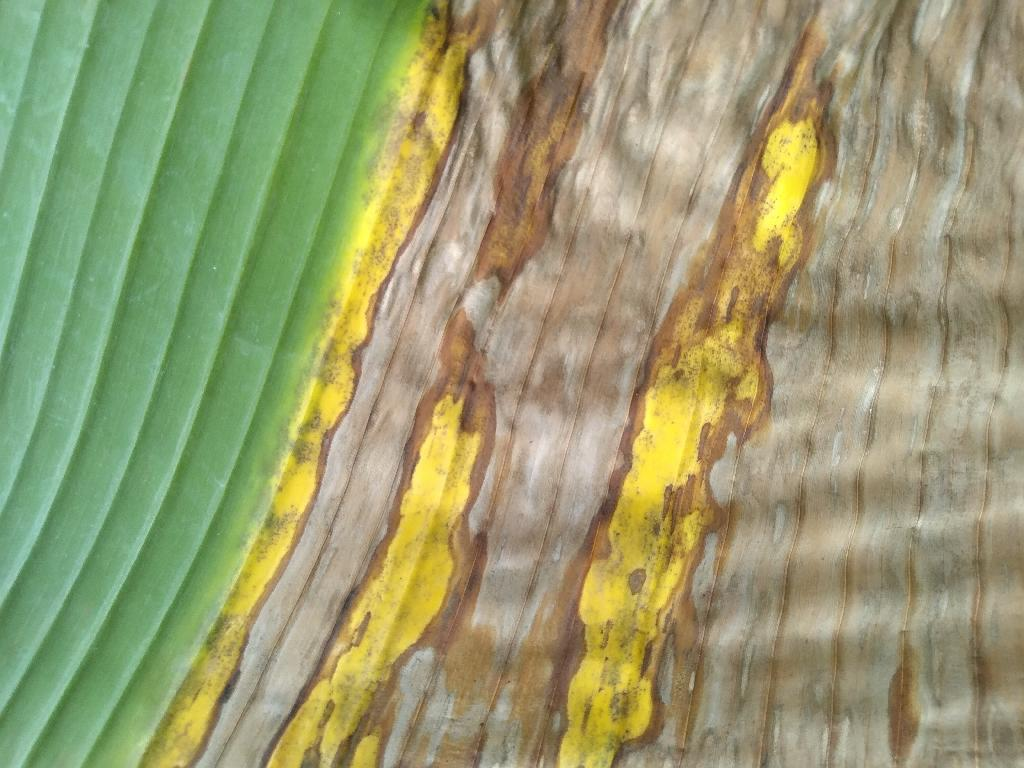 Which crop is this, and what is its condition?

banana, black sigatoka
